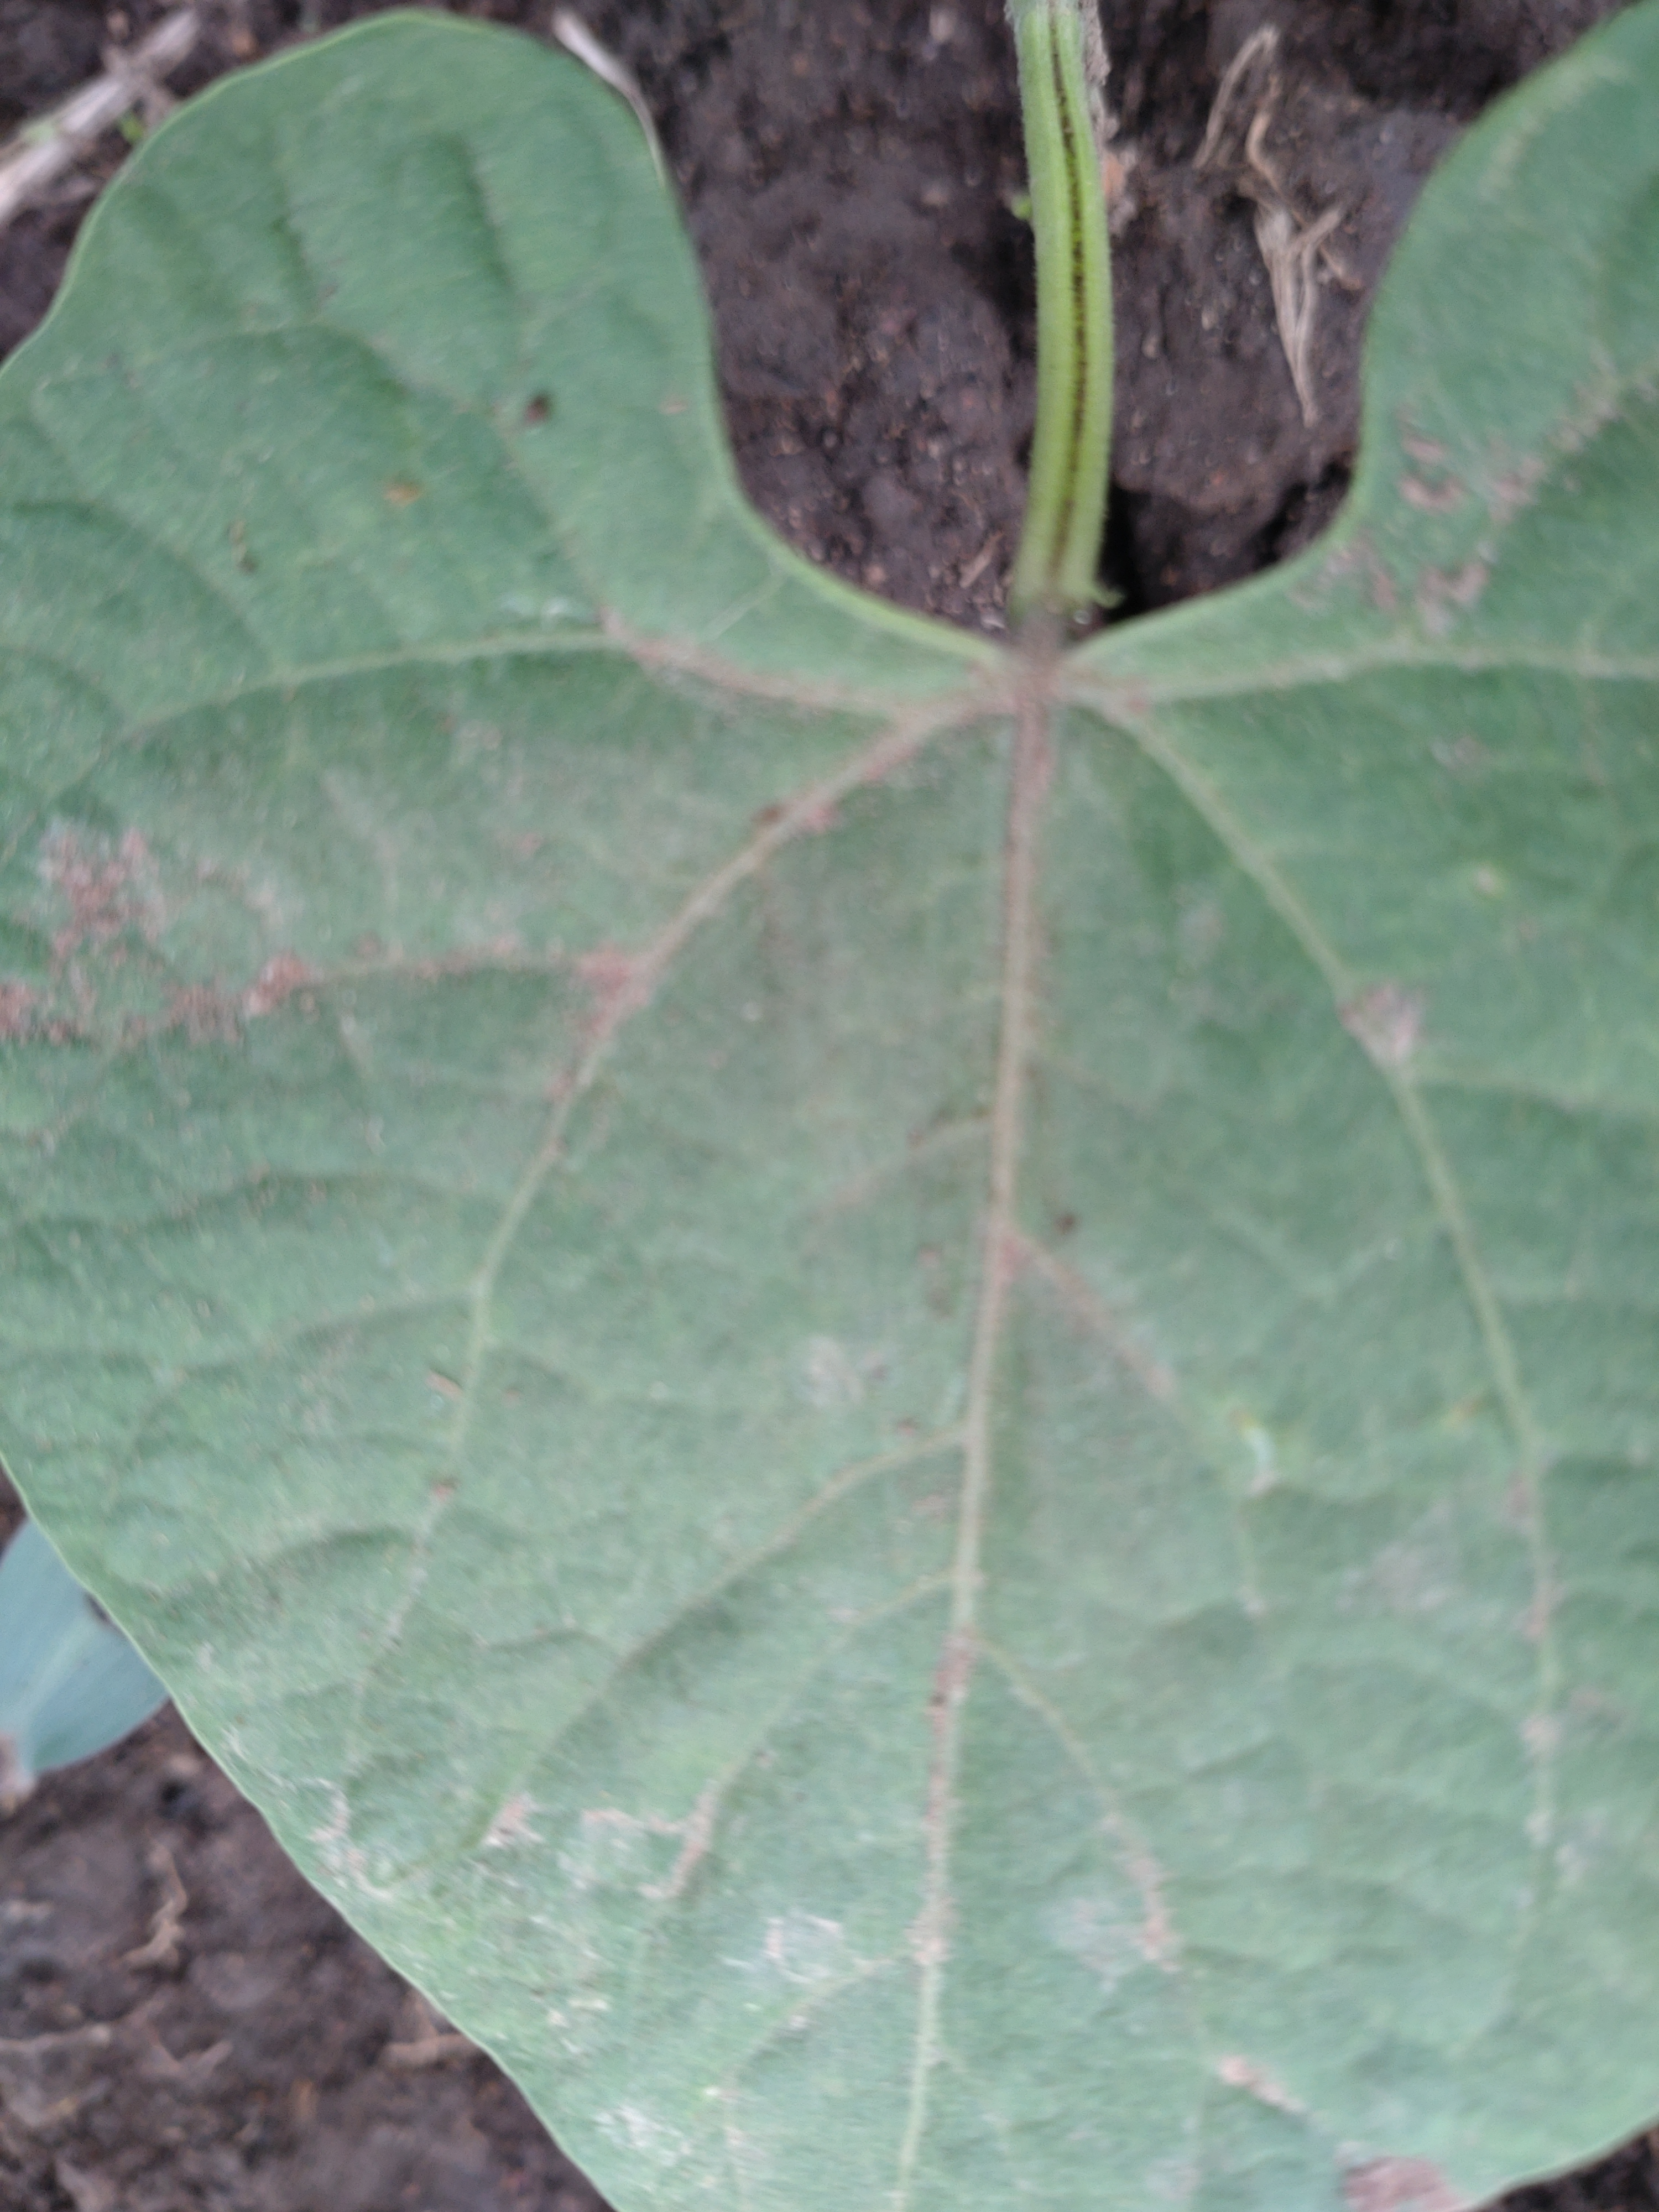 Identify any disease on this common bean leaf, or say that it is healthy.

healthy
